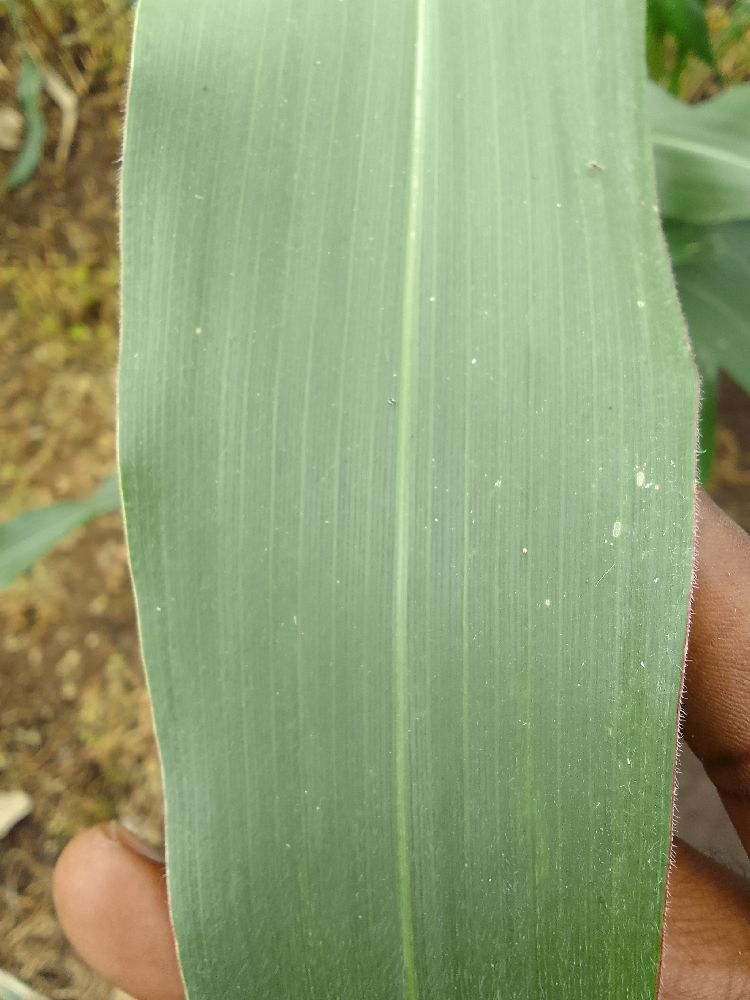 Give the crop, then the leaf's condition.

maize, healthy
